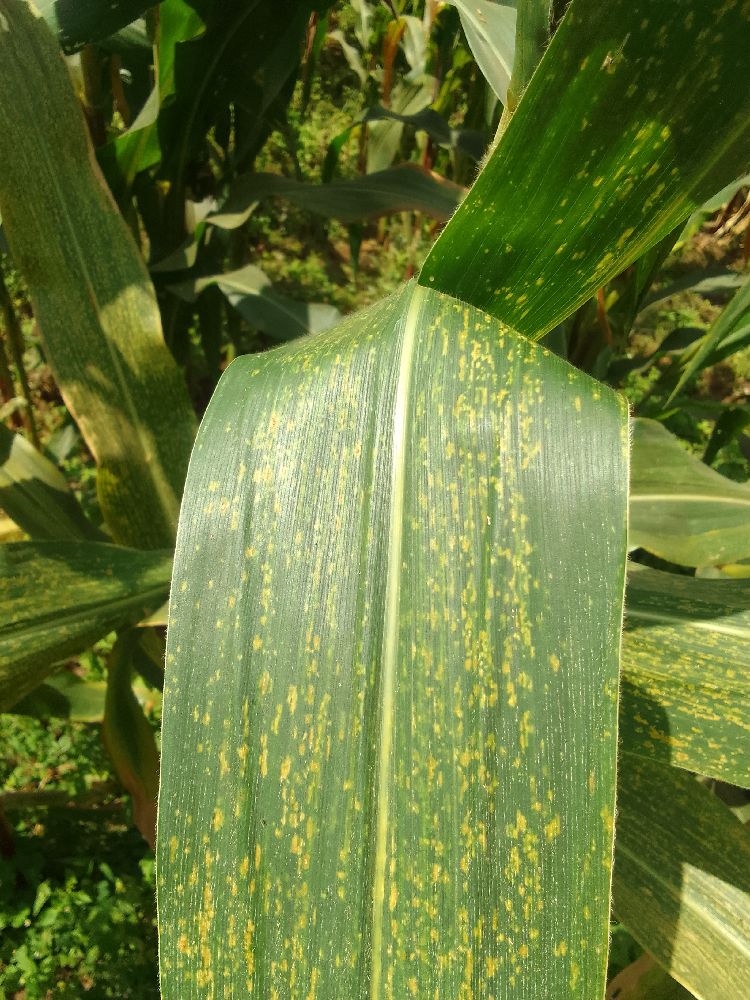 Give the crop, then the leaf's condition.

maize, maize lethal necrosis
